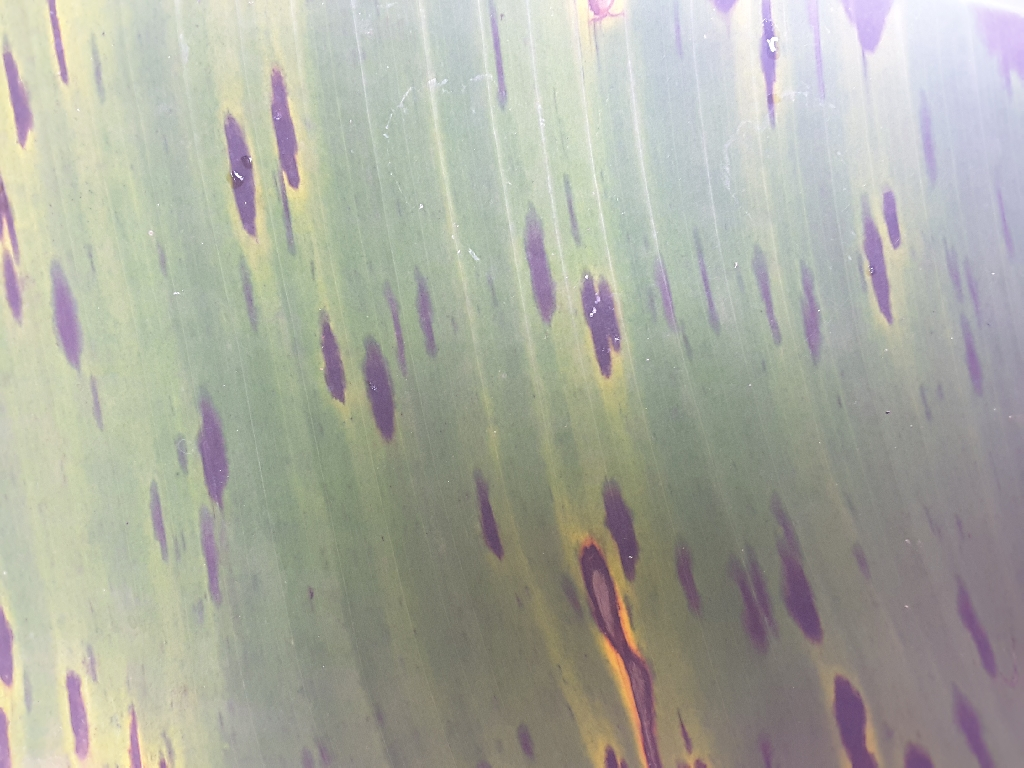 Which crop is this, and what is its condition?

banana, black sigatoka
